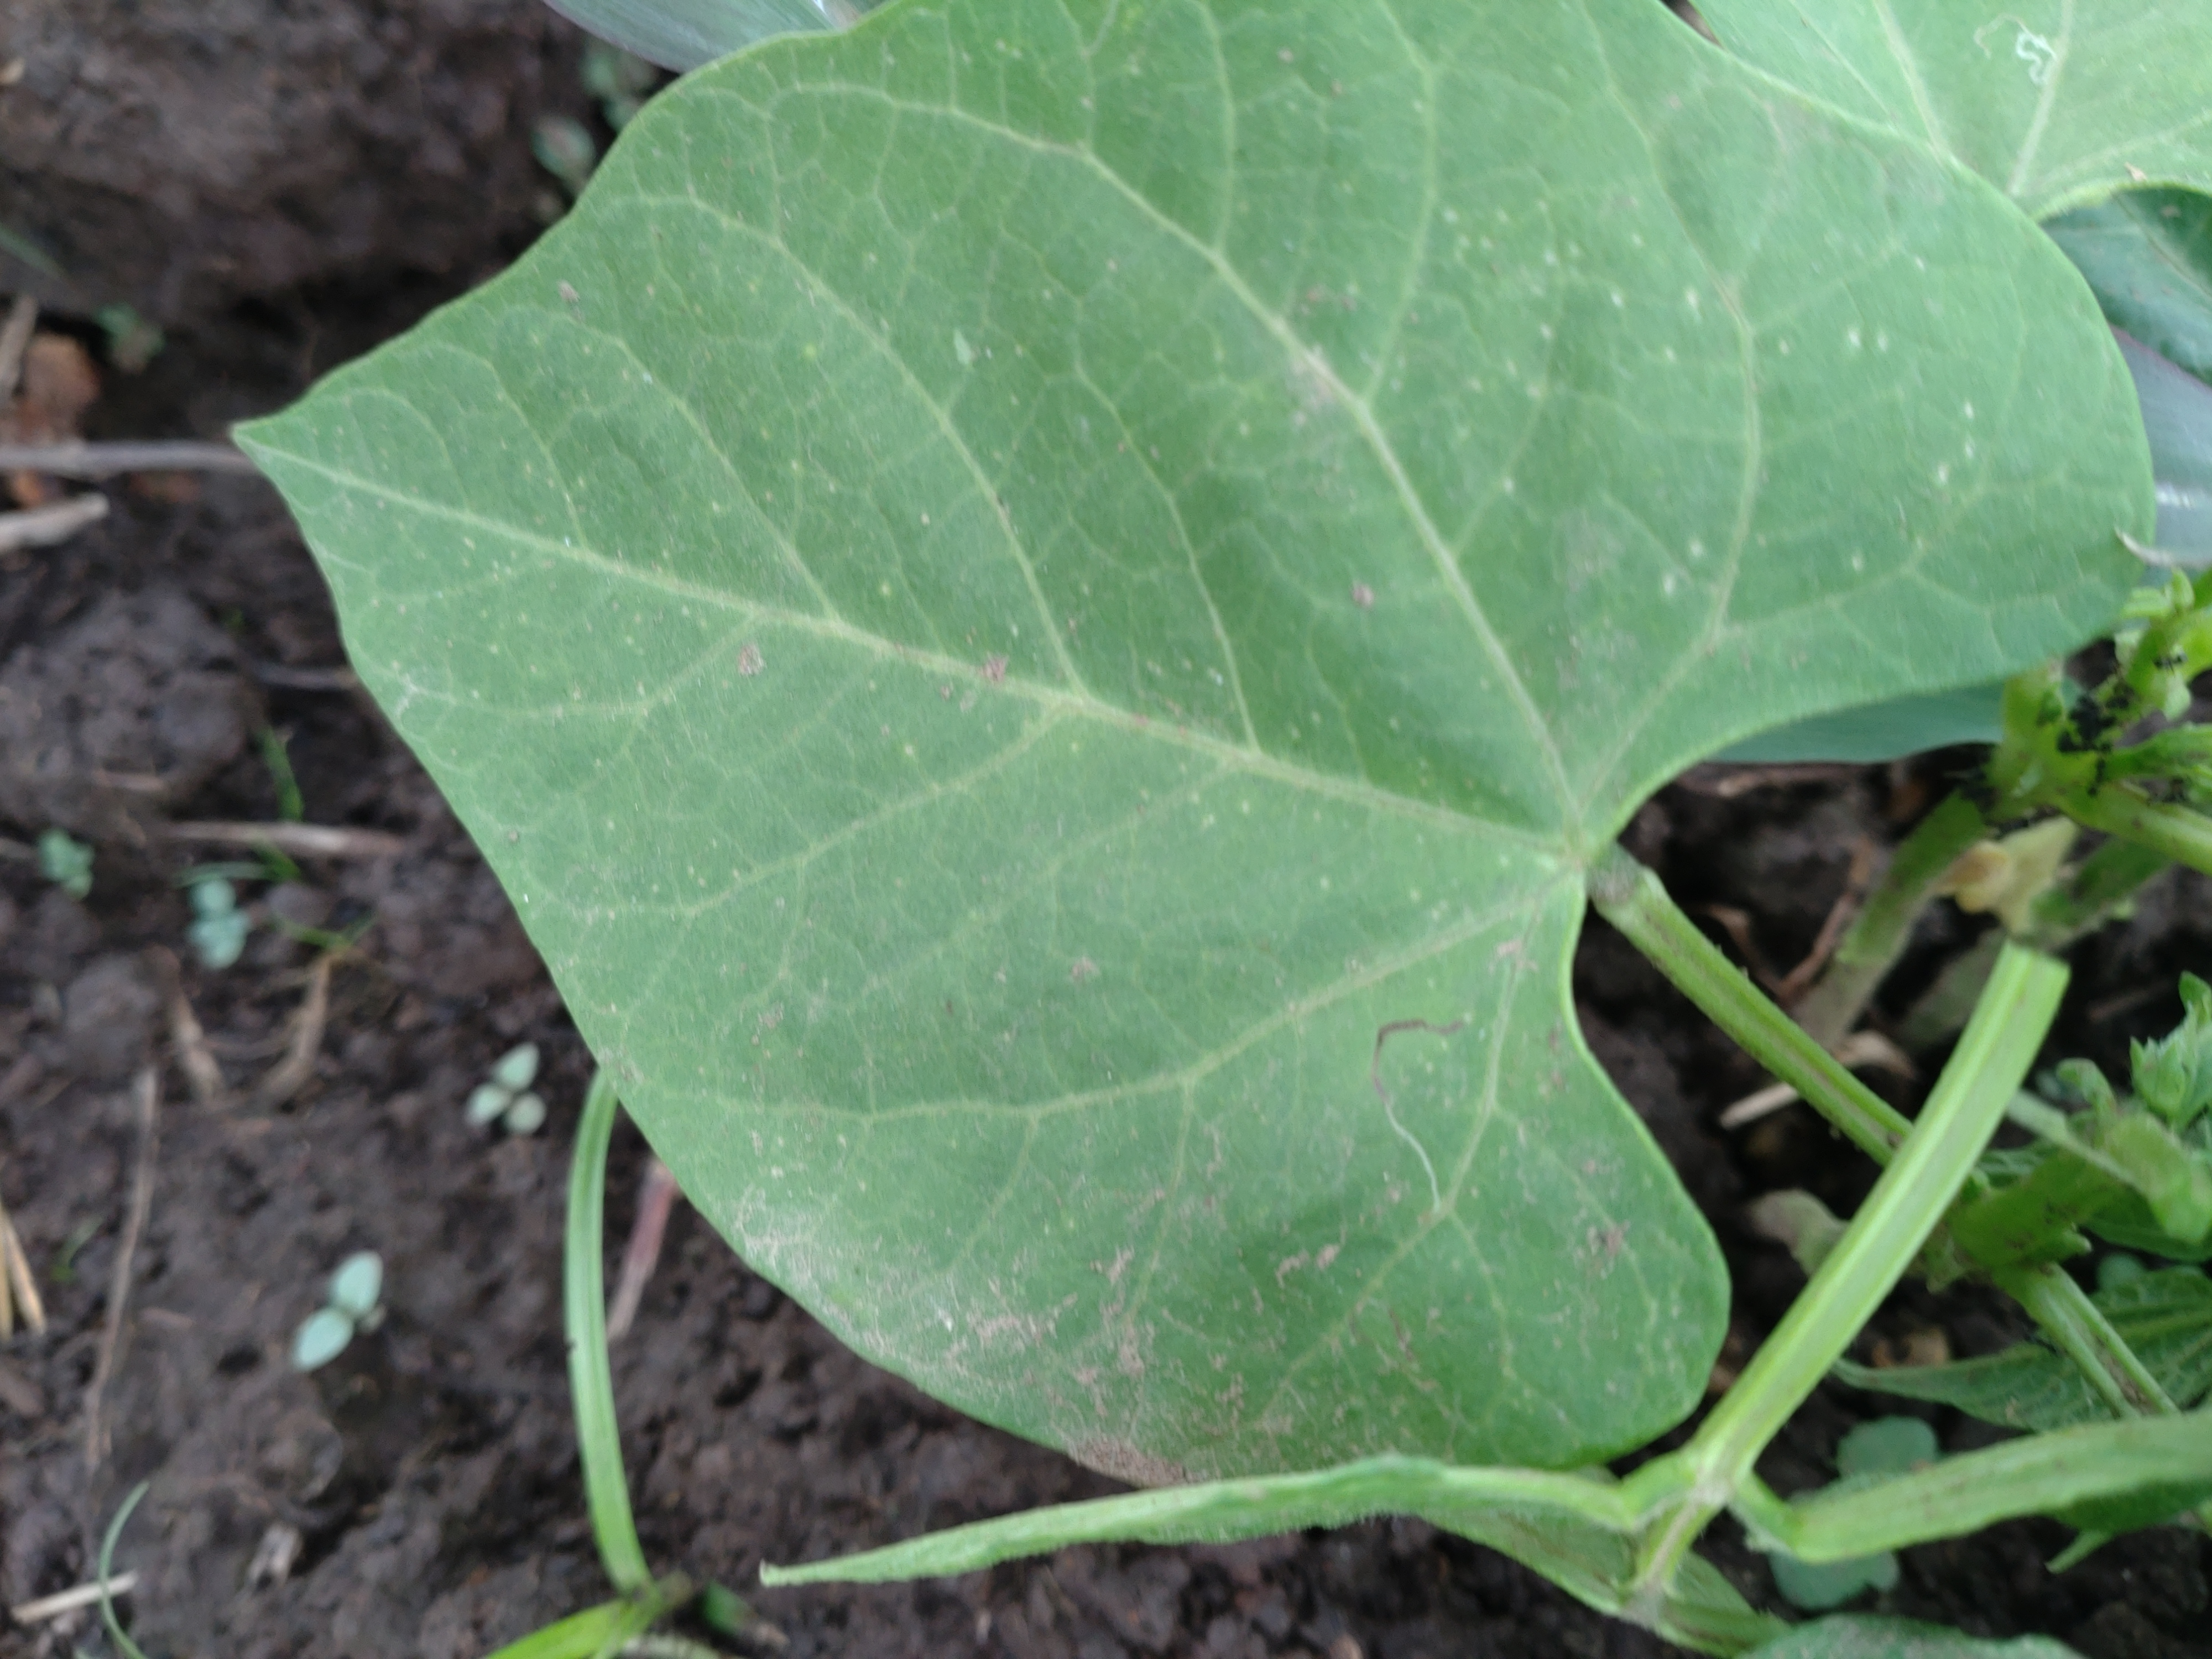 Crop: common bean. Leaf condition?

healthy
